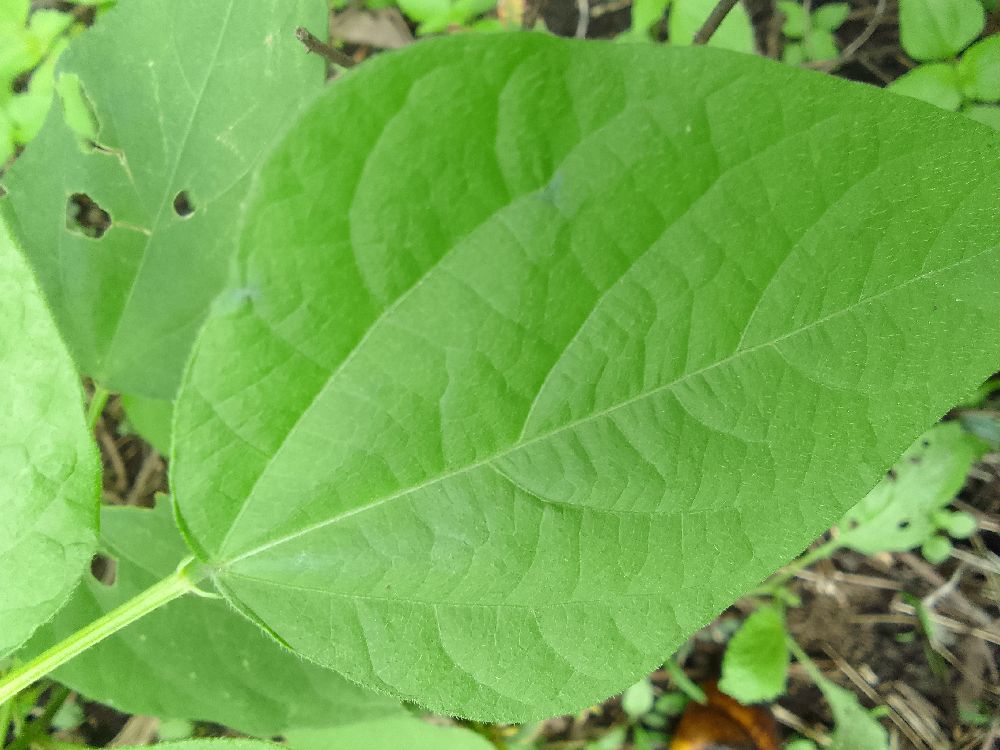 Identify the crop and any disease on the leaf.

common bean, healthy
